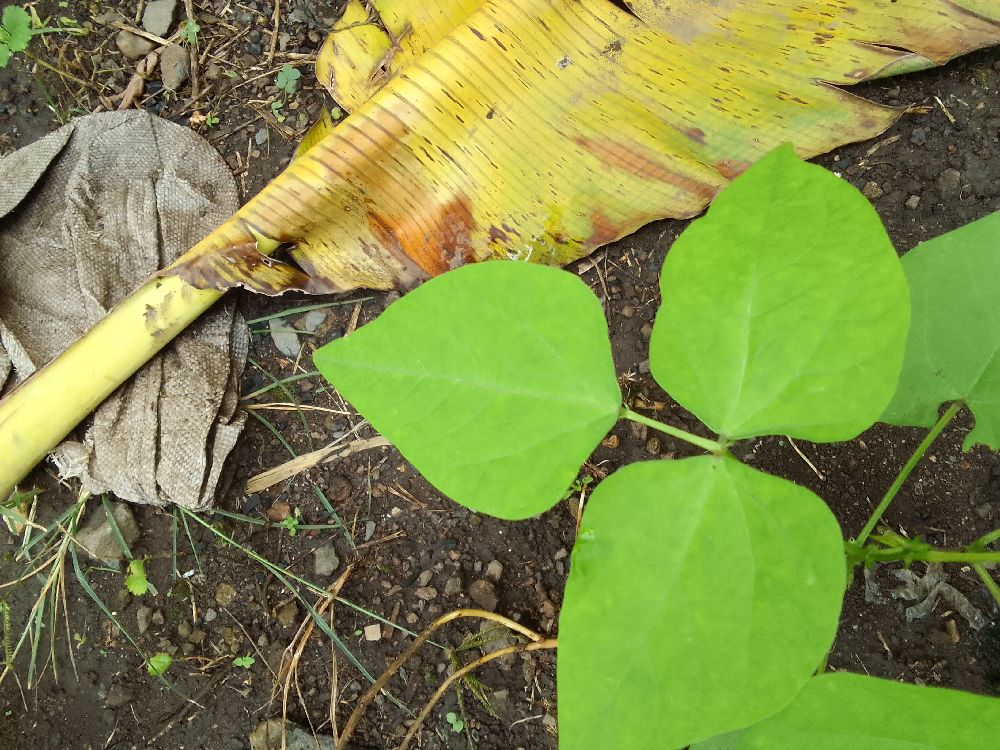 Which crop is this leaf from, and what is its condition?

common bean, healthy
